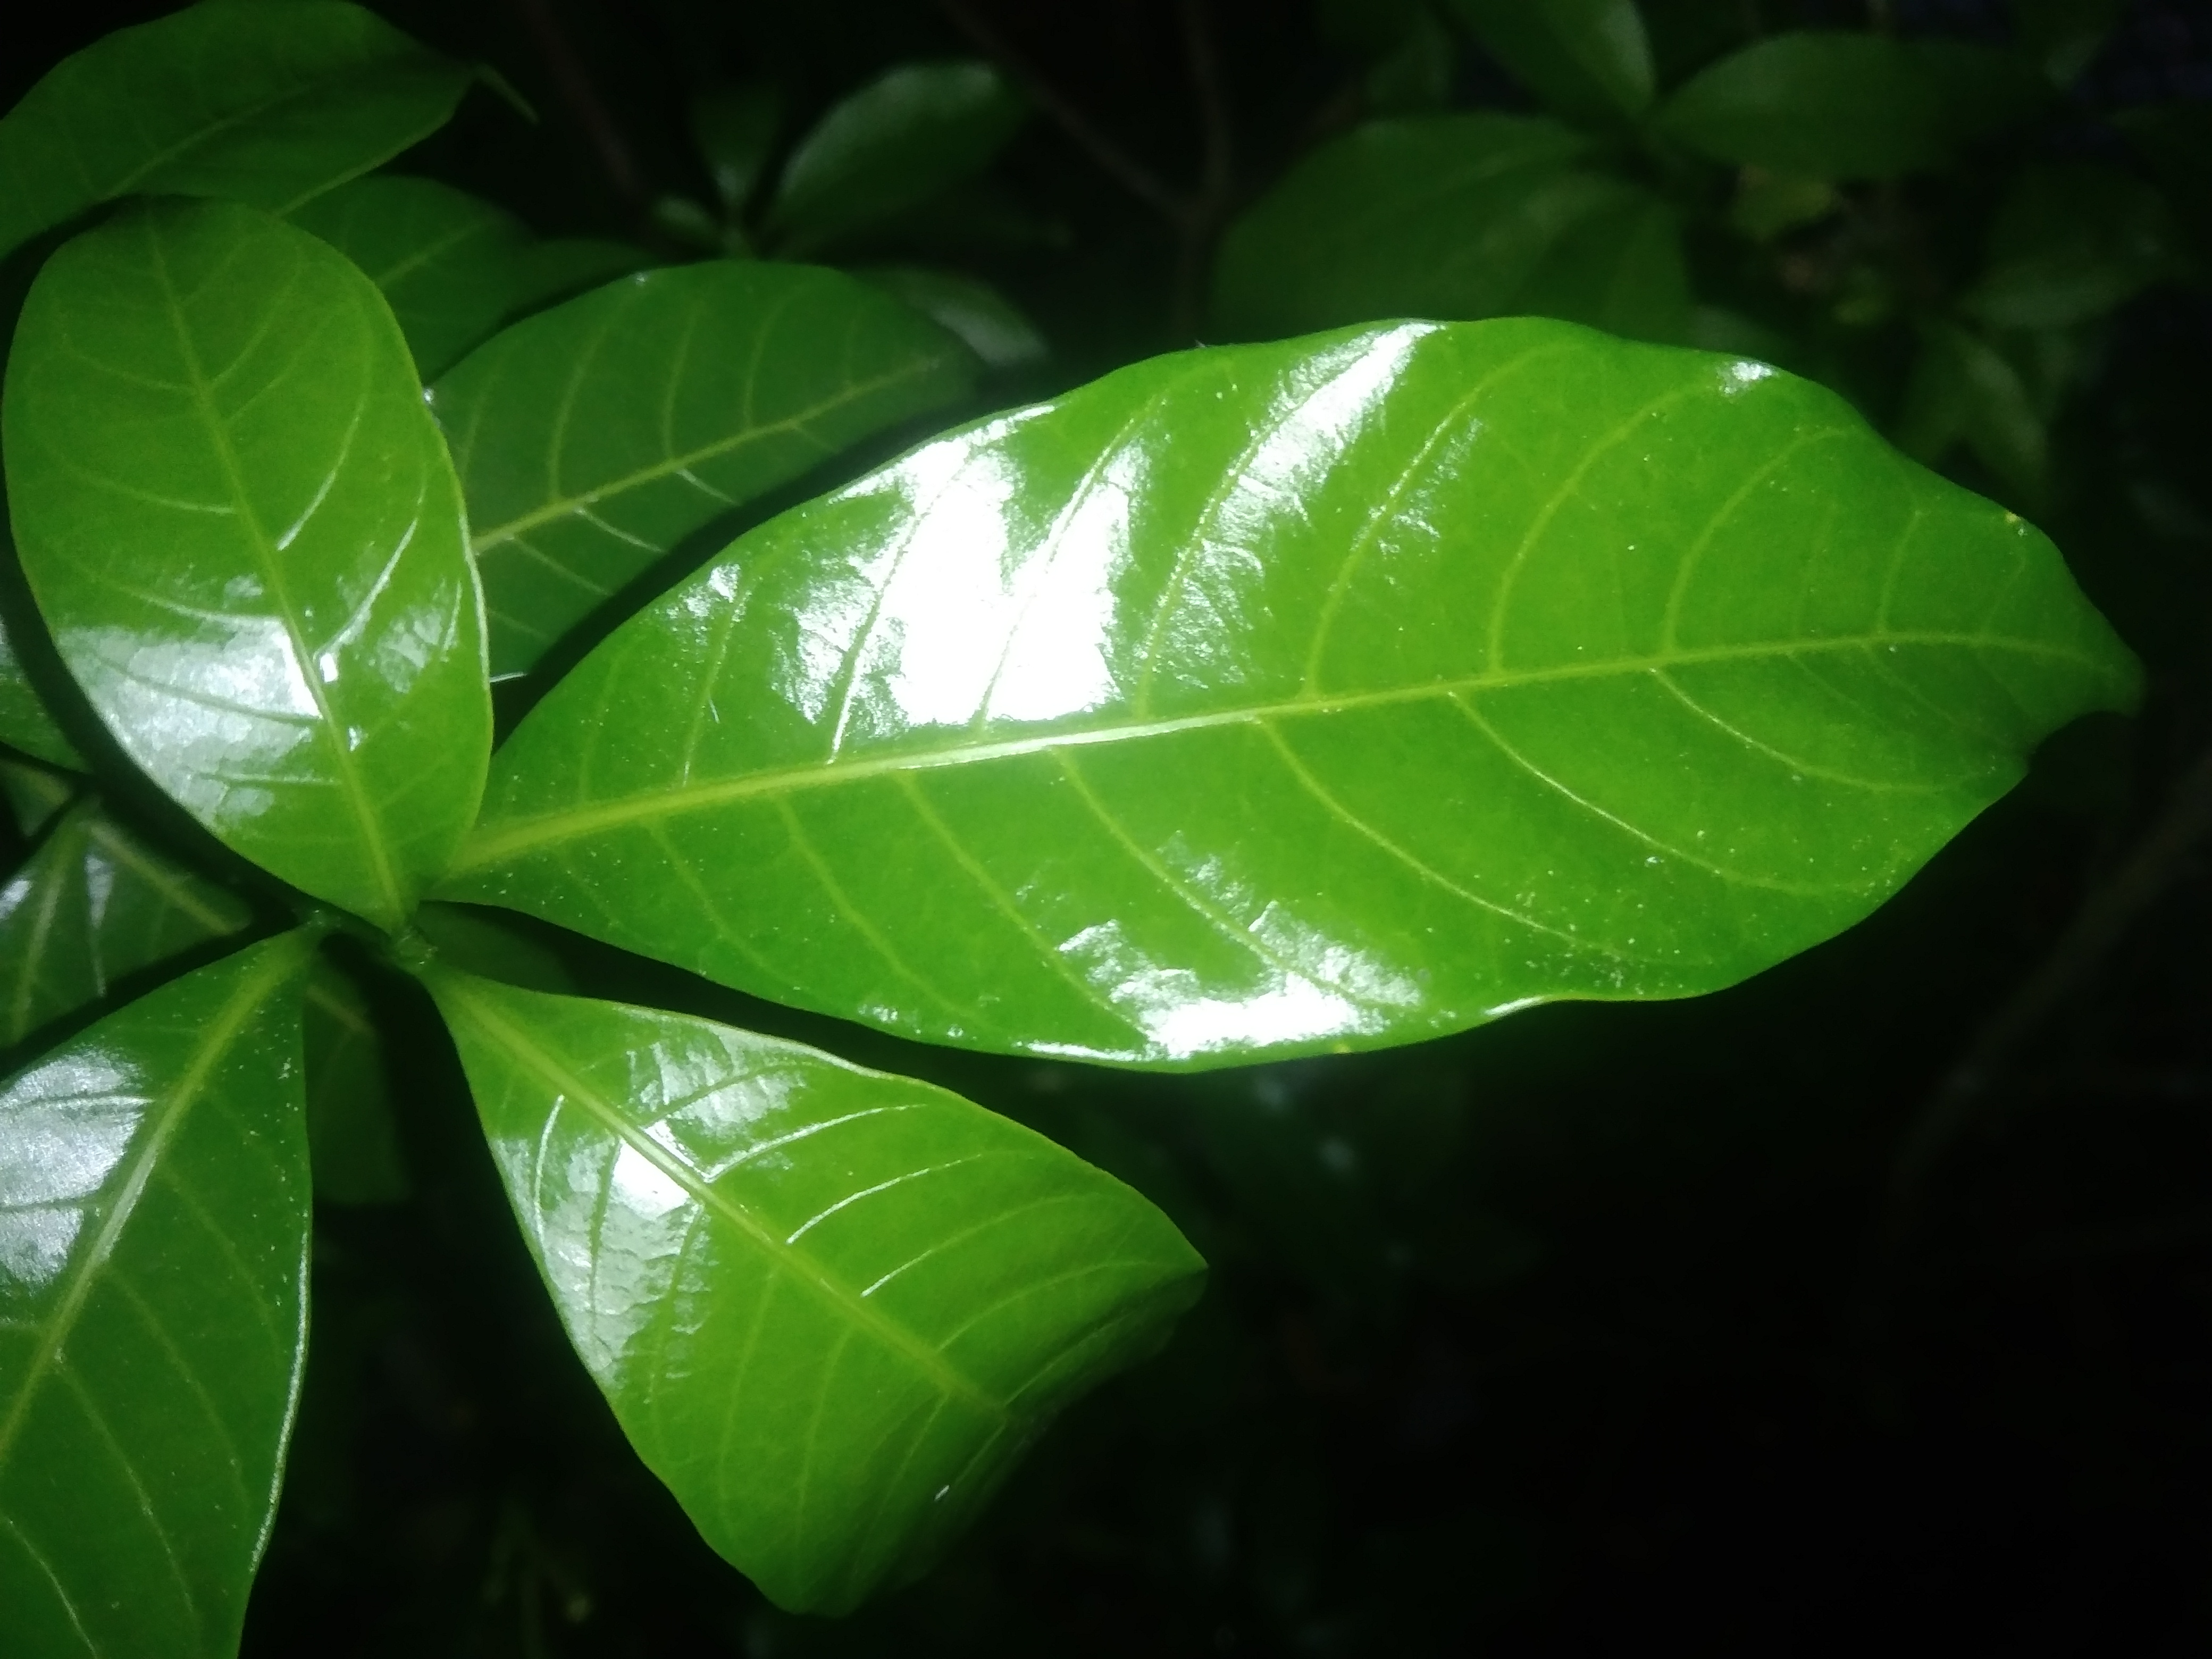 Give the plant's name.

togor
